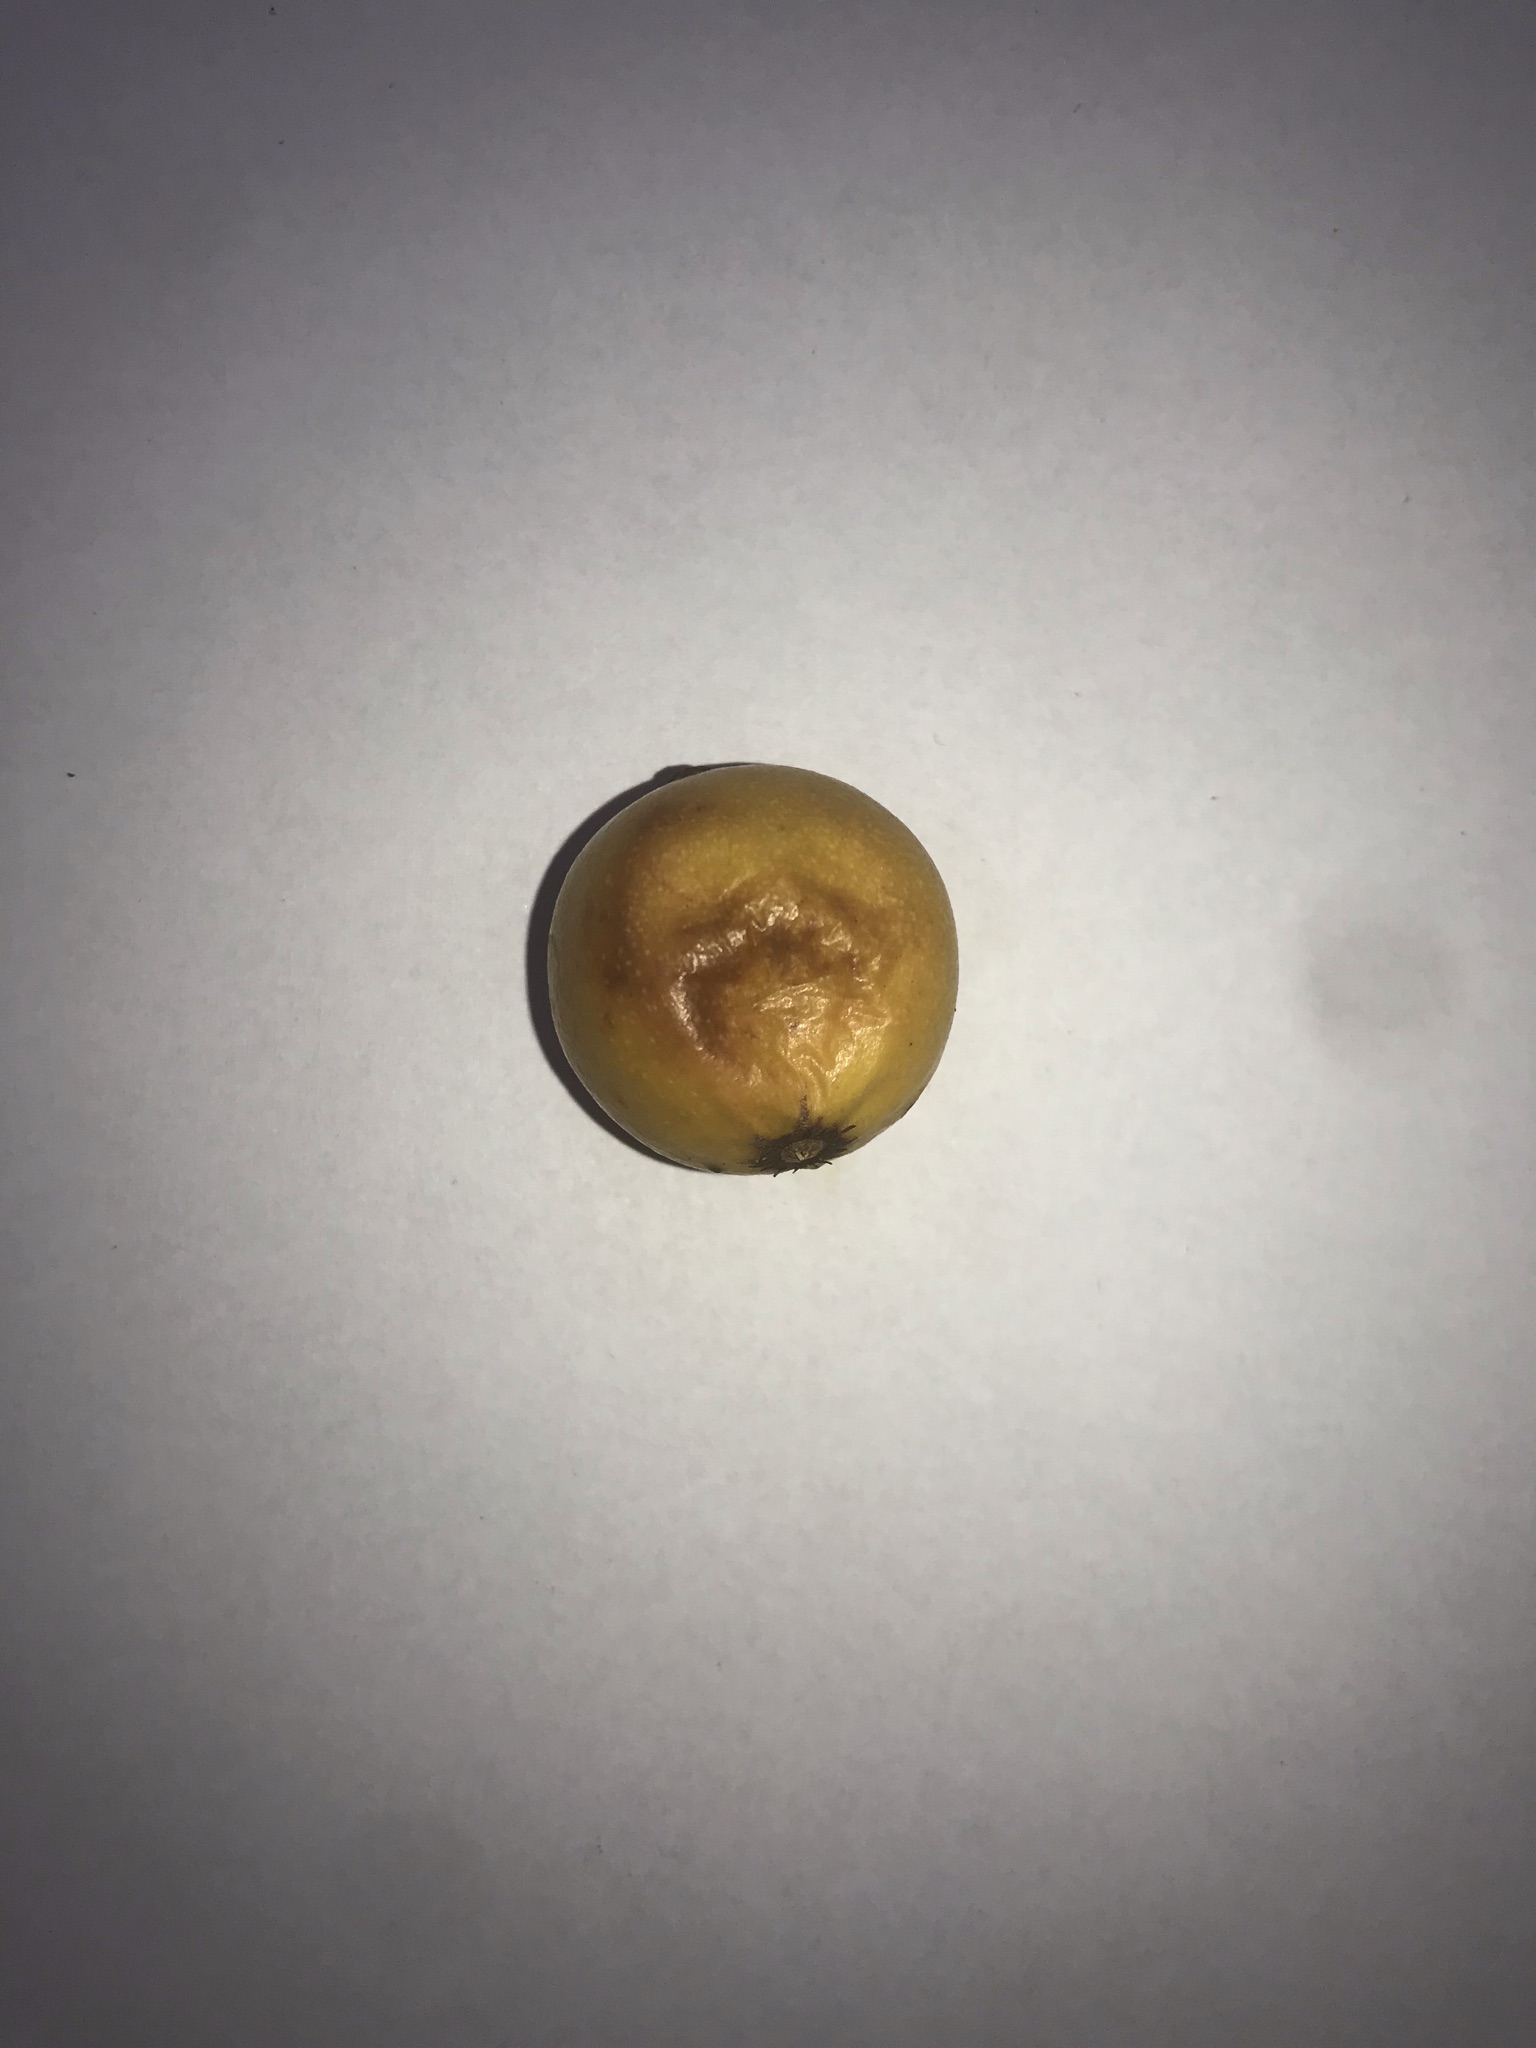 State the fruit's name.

abiu
